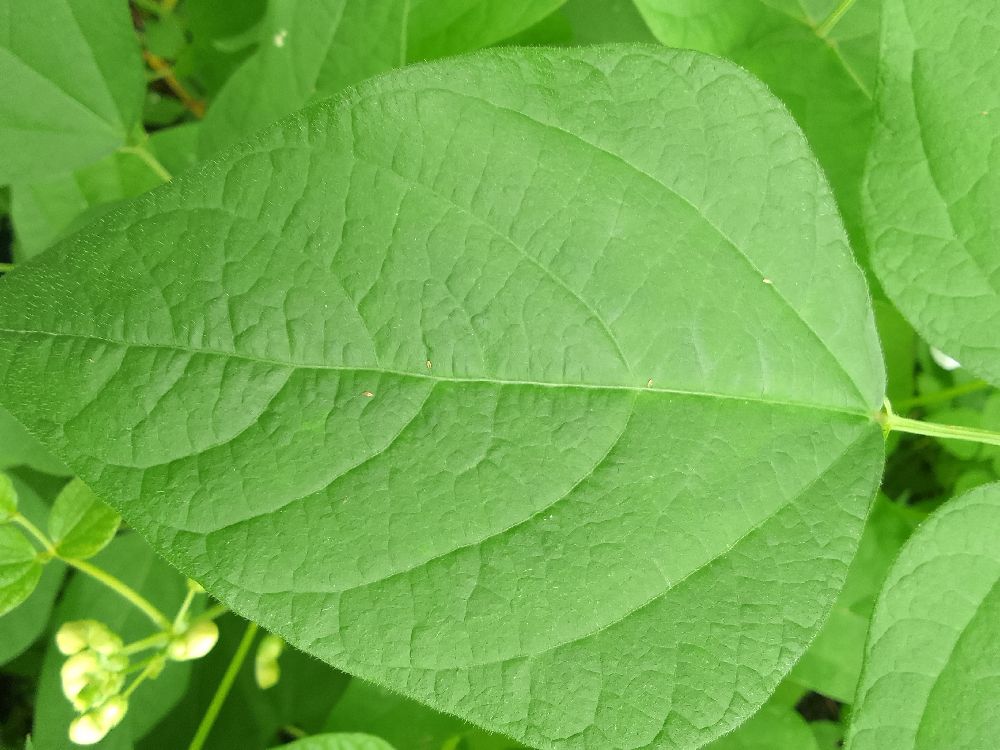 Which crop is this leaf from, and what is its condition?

common bean, healthy
